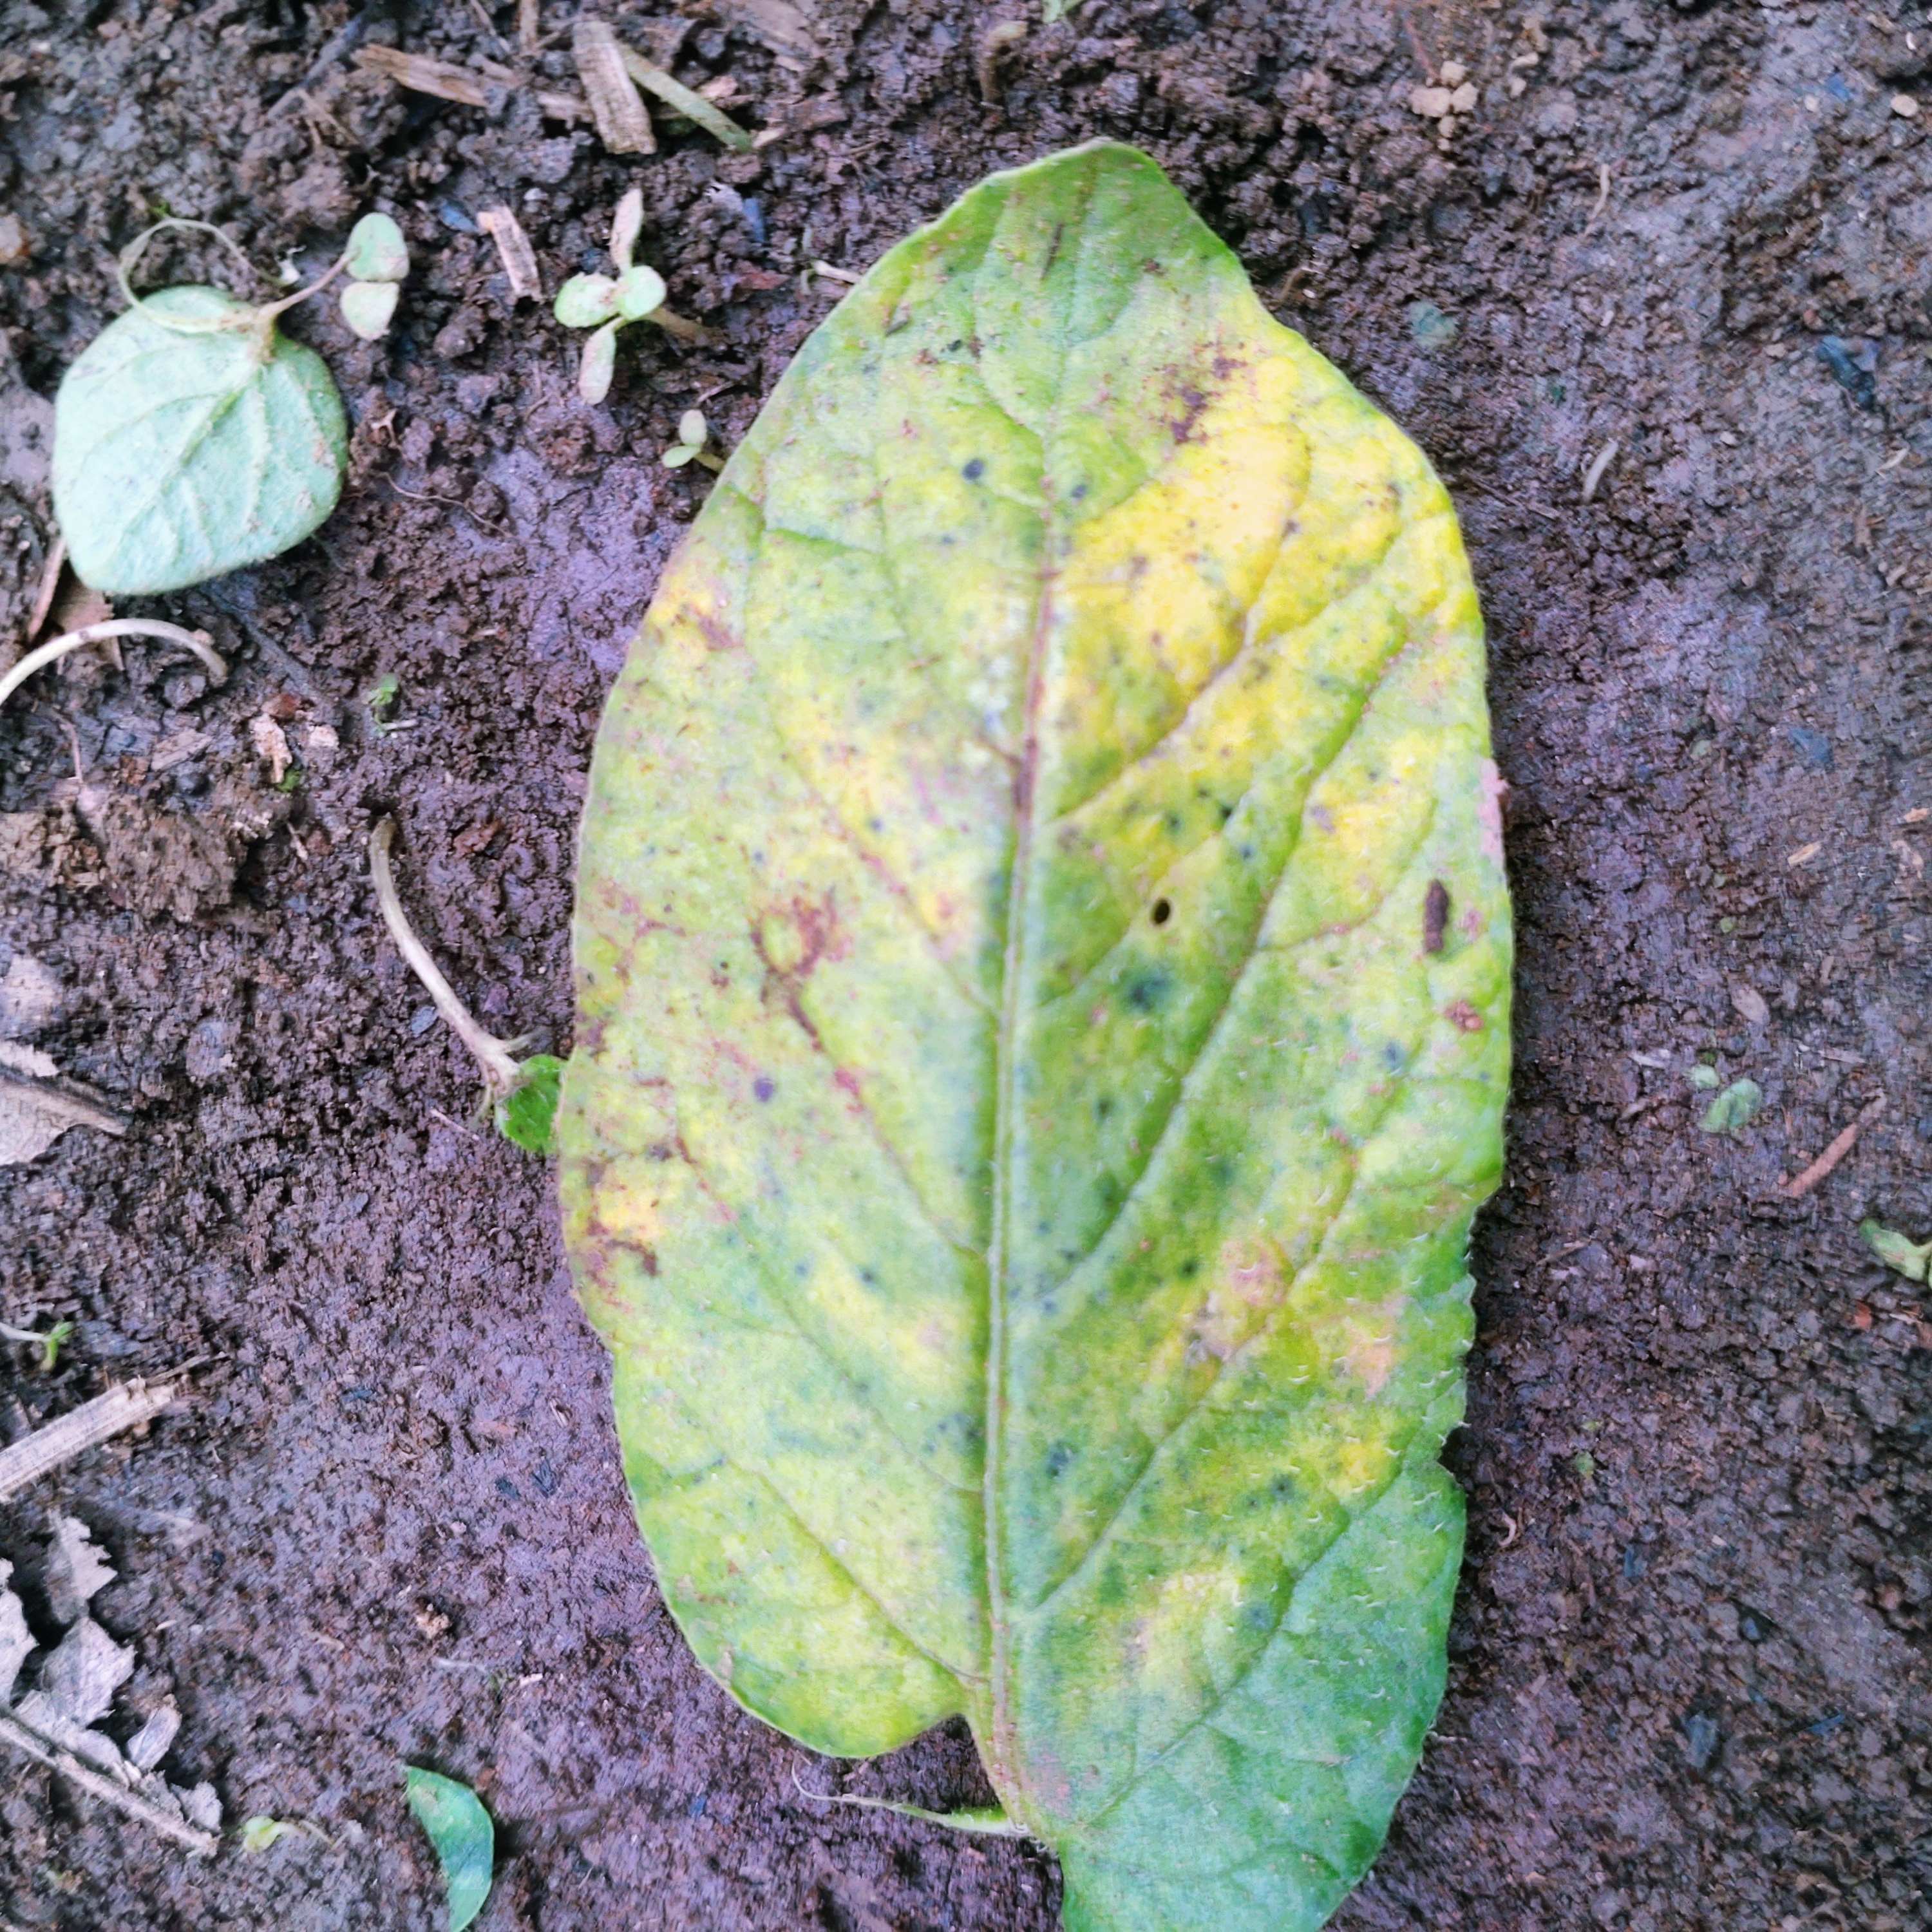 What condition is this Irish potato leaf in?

late blight
